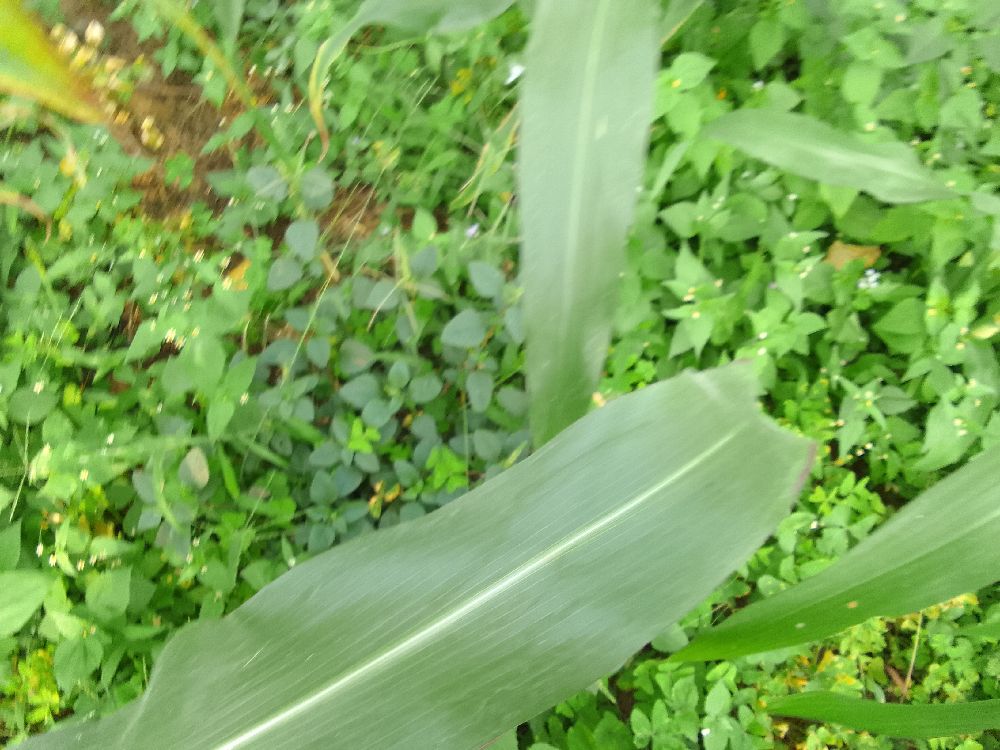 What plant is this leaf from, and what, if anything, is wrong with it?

maize, healthy
